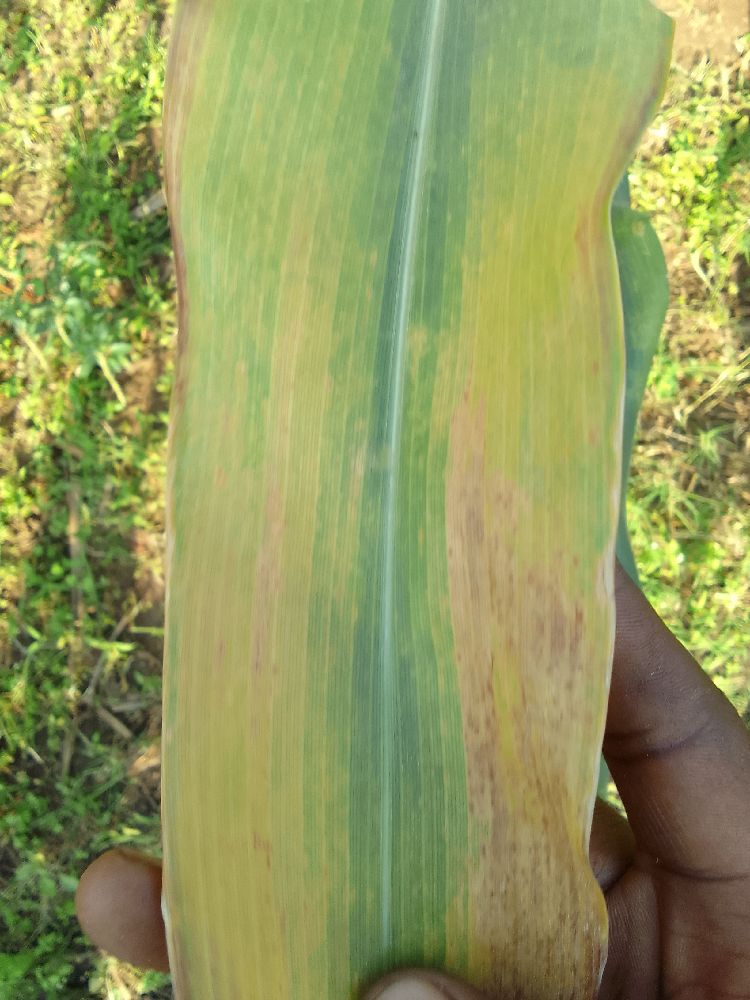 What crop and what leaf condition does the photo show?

maize, maize lethal necrosis
